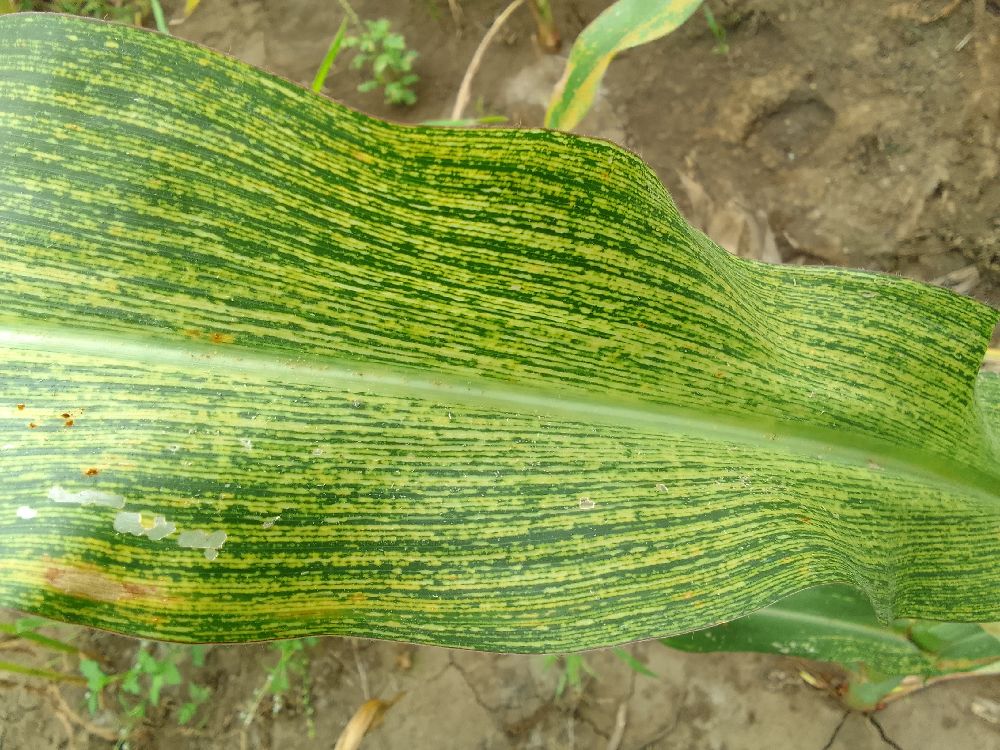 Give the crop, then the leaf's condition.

maize, maize streak virus
